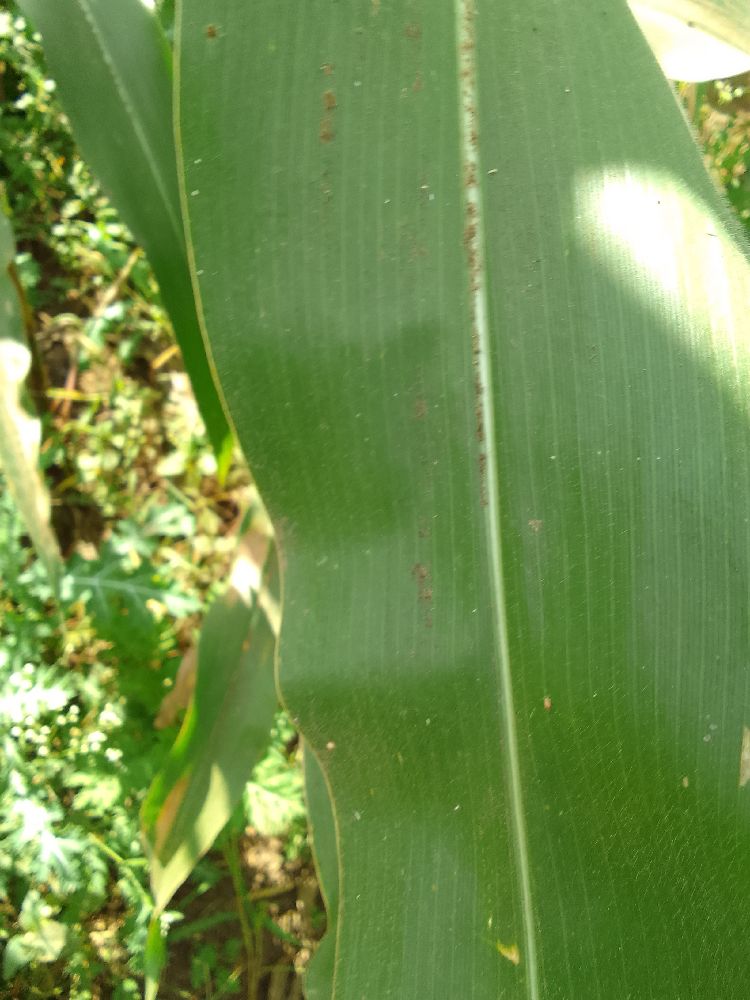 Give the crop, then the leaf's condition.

maize, healthy
